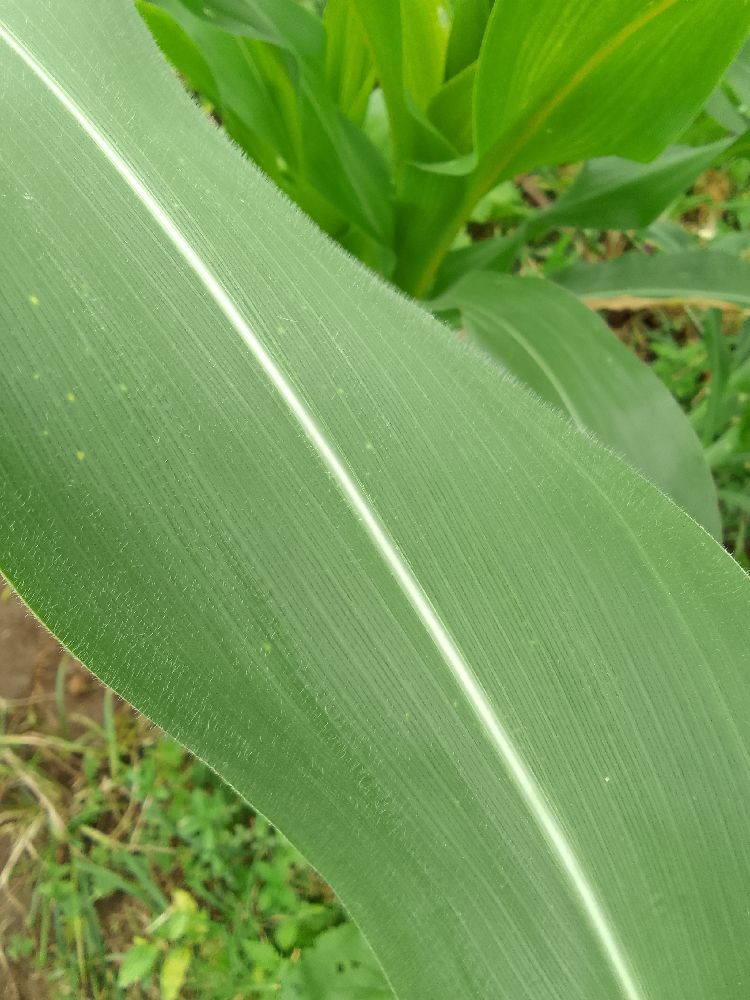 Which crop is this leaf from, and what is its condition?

maize, healthy
